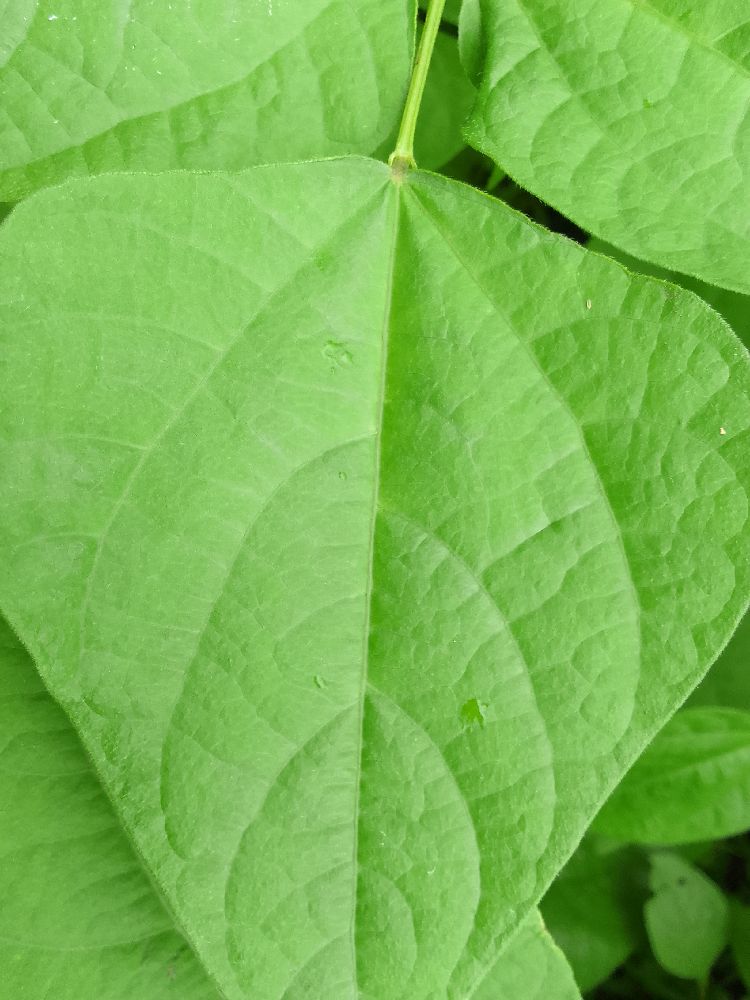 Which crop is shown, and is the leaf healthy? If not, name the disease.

maize, healthy
